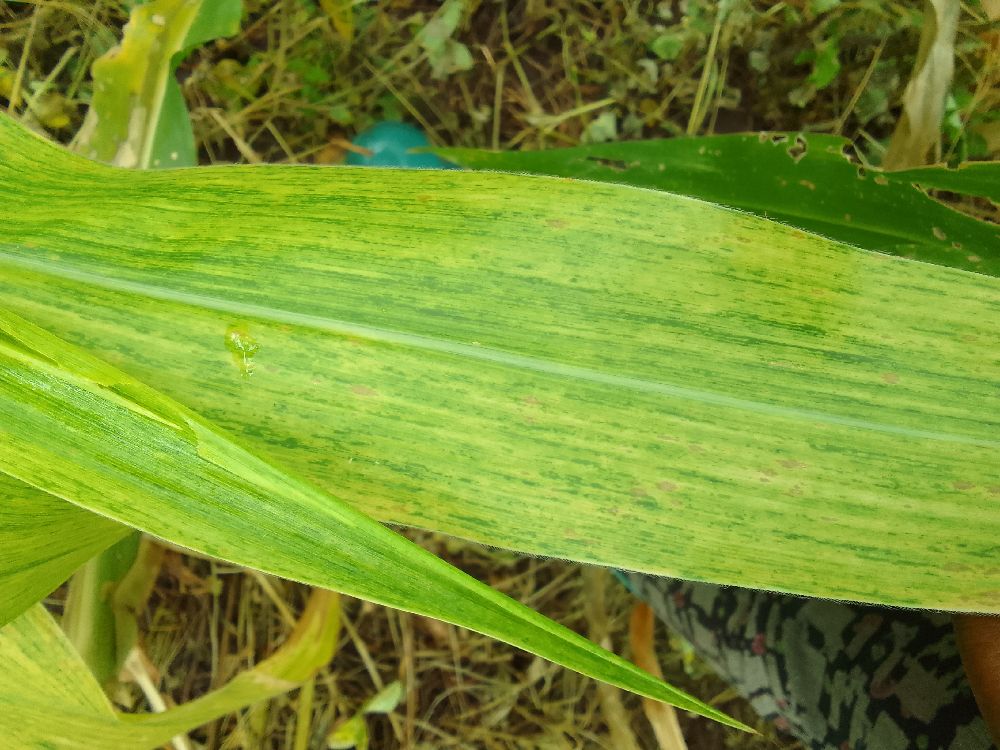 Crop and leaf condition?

maize, maize lethal necrosis
